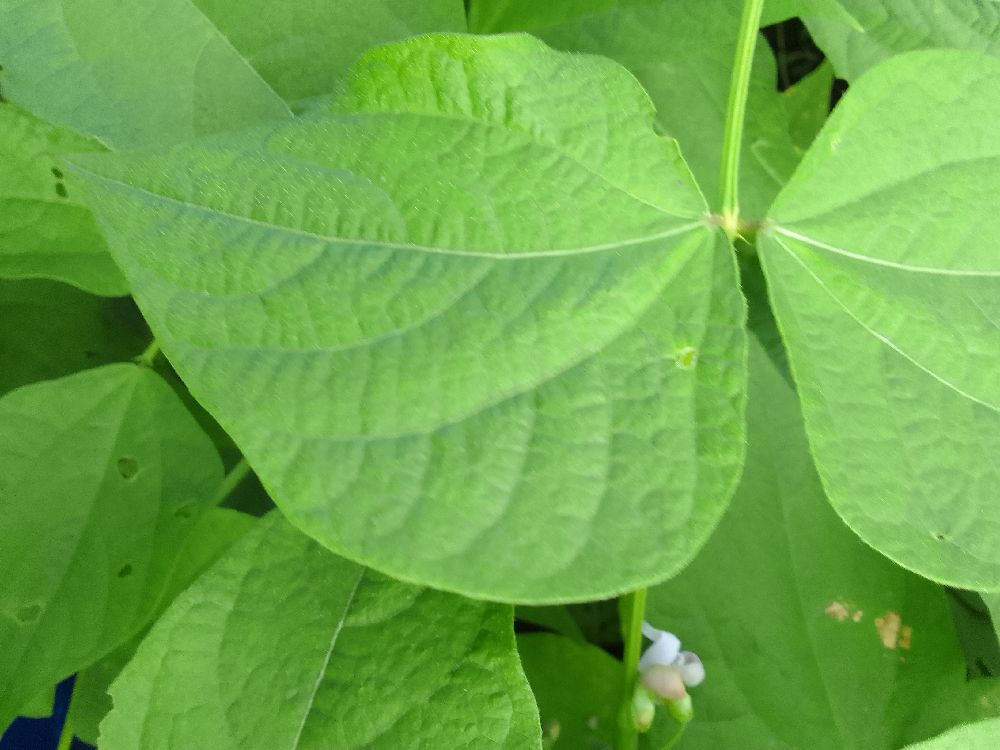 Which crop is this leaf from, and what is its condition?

common bean, healthy
